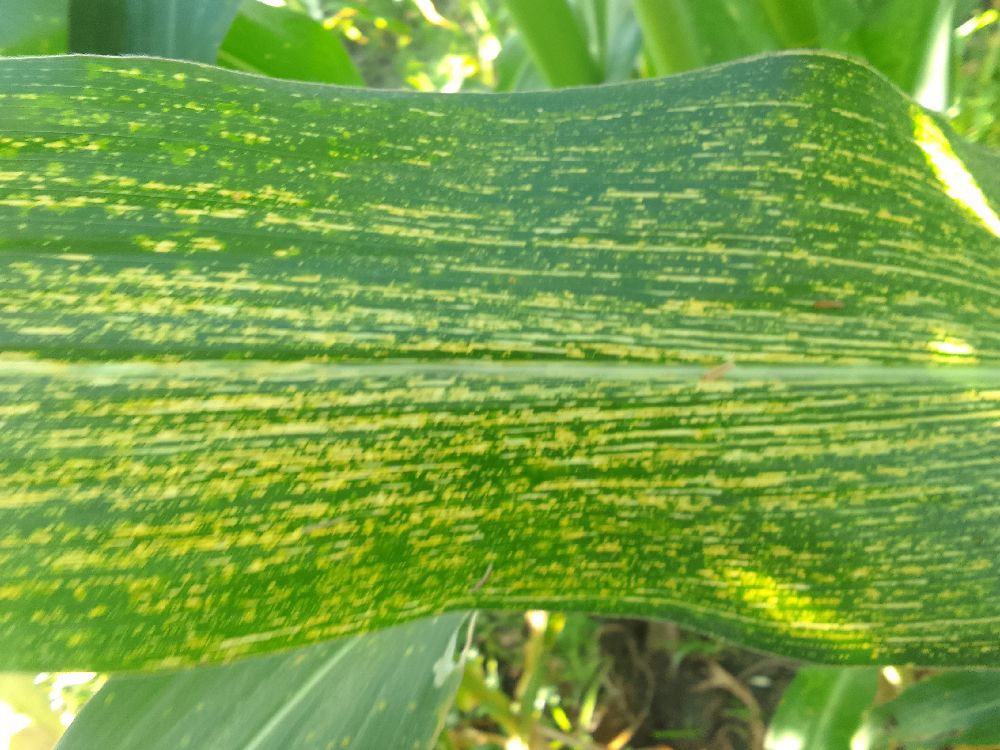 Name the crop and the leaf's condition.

maize, maize streak virus
